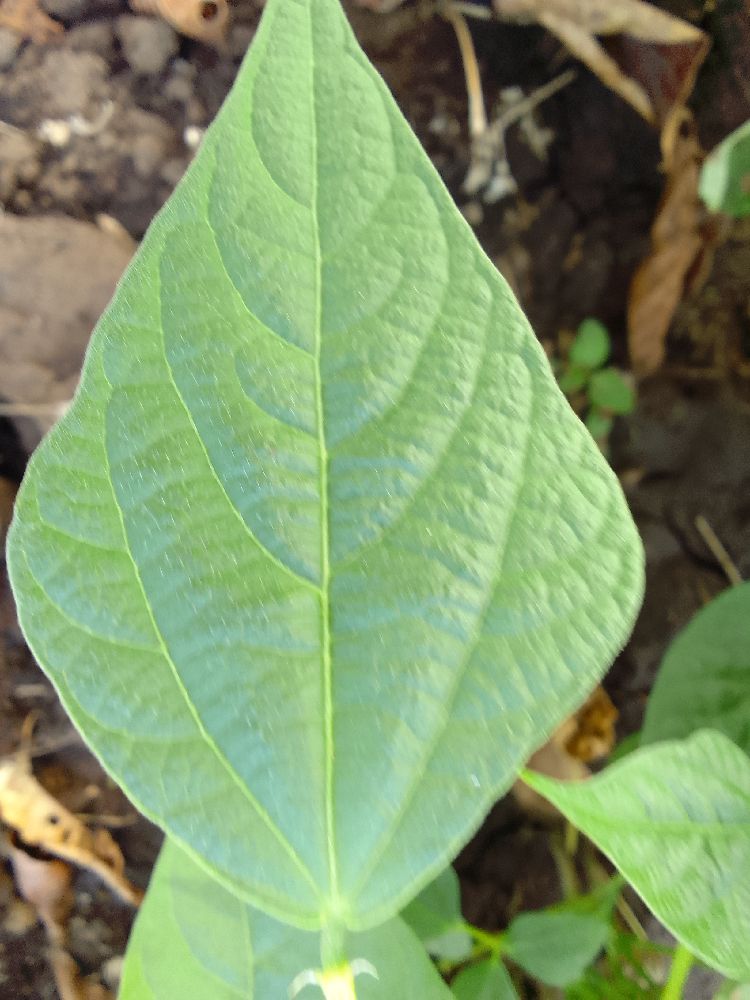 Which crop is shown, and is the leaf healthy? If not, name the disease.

common bean, healthy
